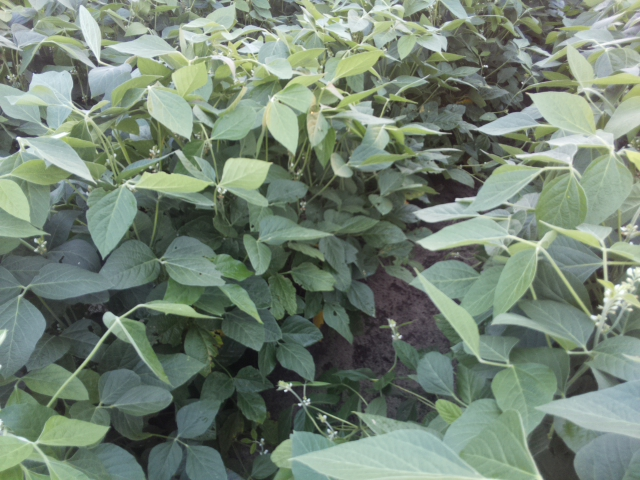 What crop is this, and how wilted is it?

soybean, leaves with no wilting
